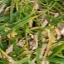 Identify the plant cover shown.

grass
